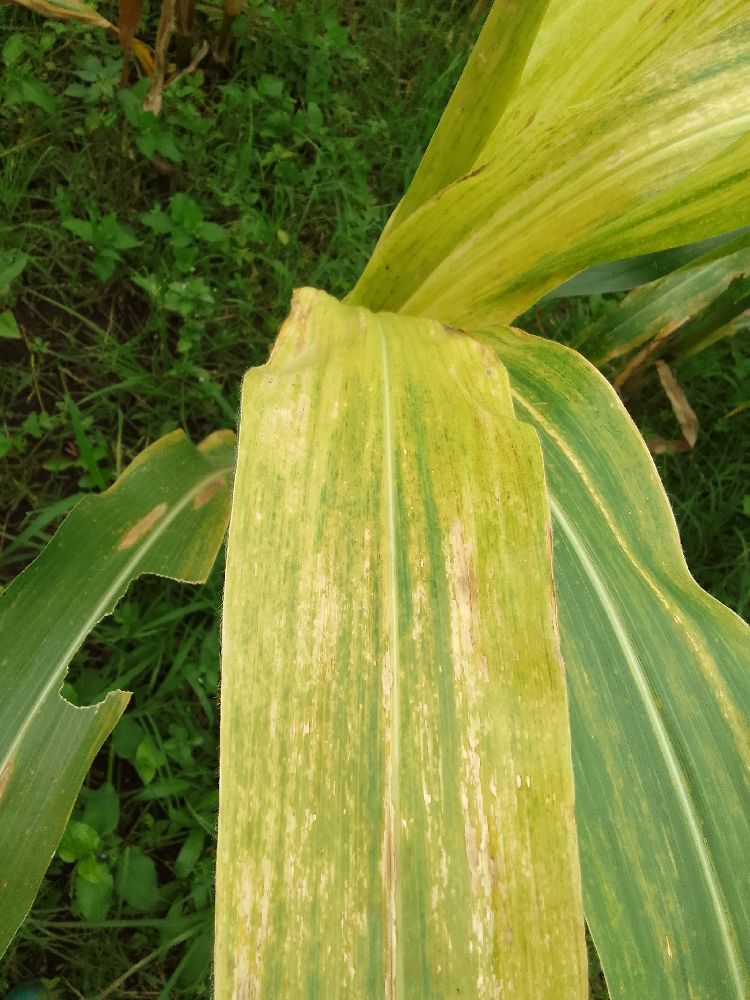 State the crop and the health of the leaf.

maize, maize lethal necrosis
